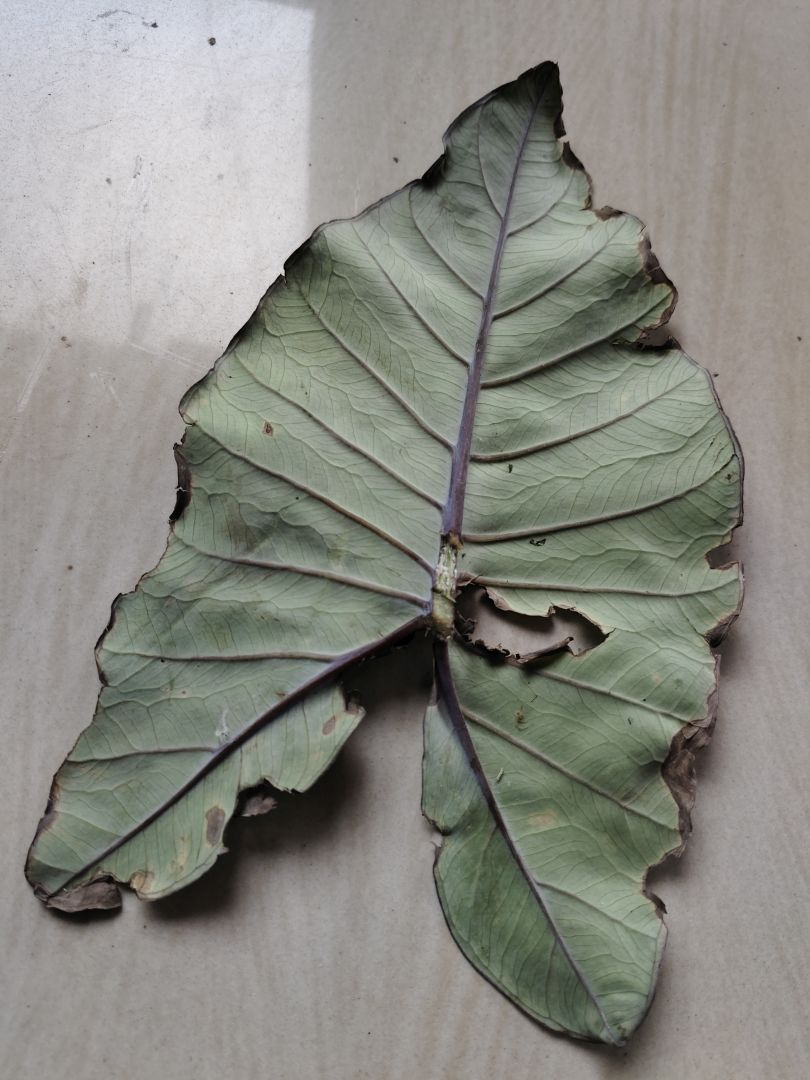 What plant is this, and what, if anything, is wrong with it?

taro, leaf blight
